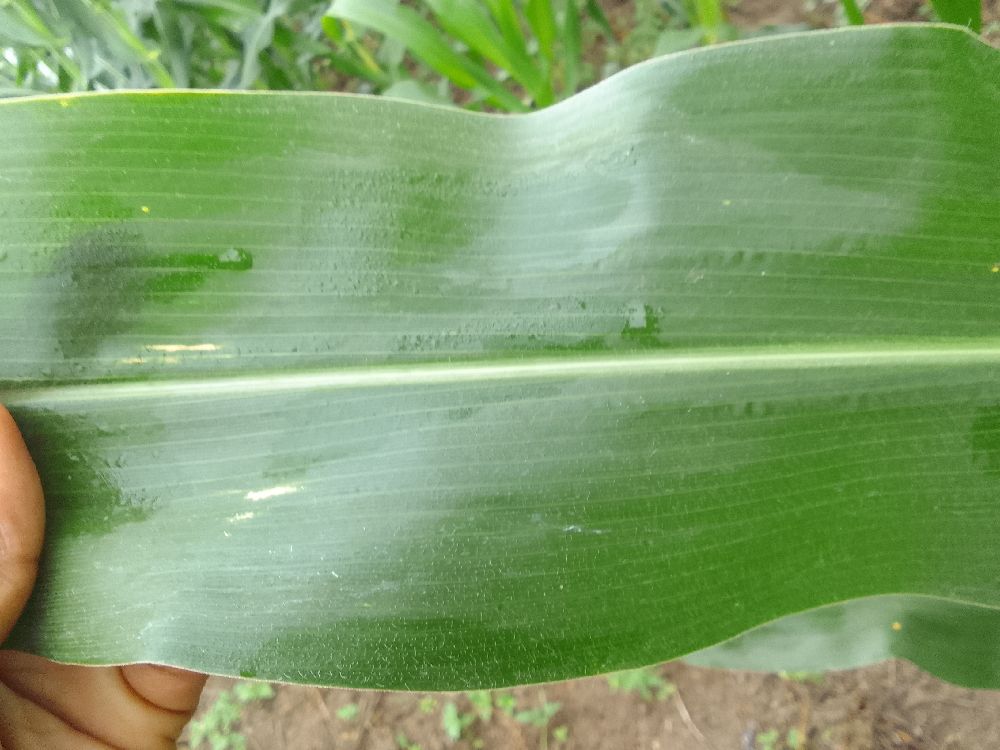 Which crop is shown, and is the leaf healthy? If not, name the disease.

maize, healthy
